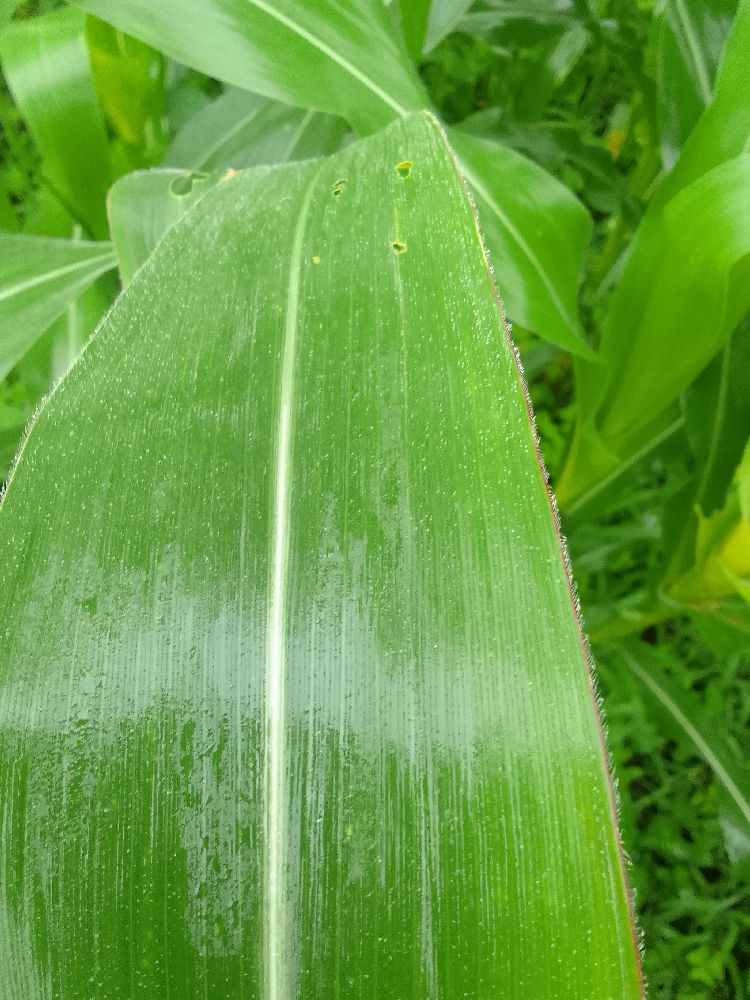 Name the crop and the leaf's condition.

maize, healthy
